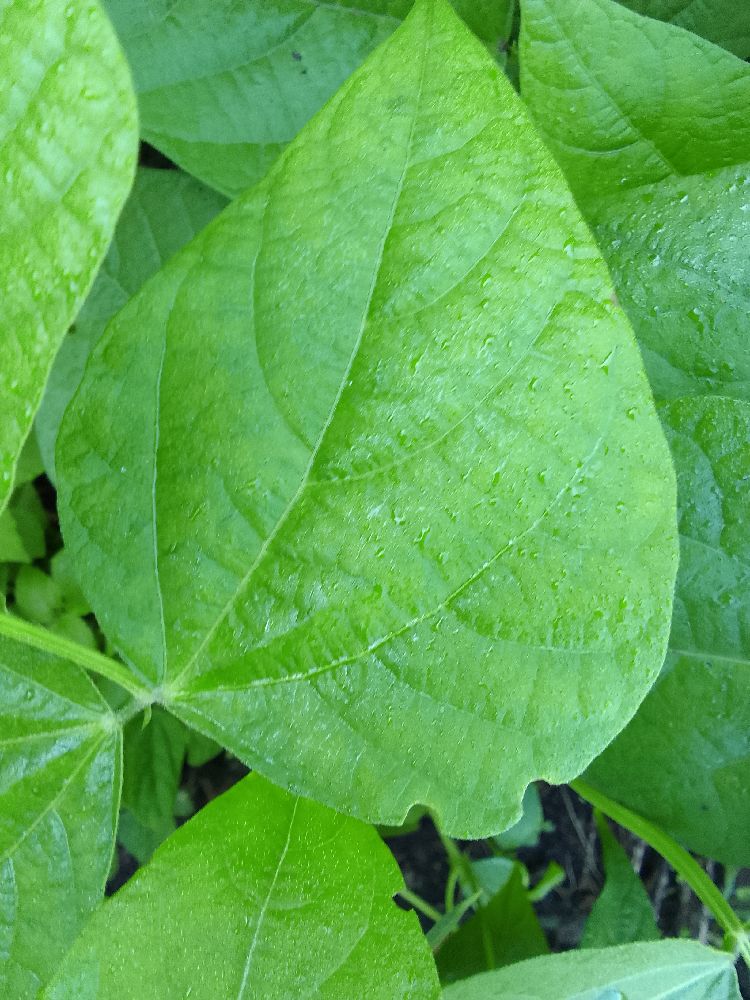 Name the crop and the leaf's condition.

common bean, healthy
